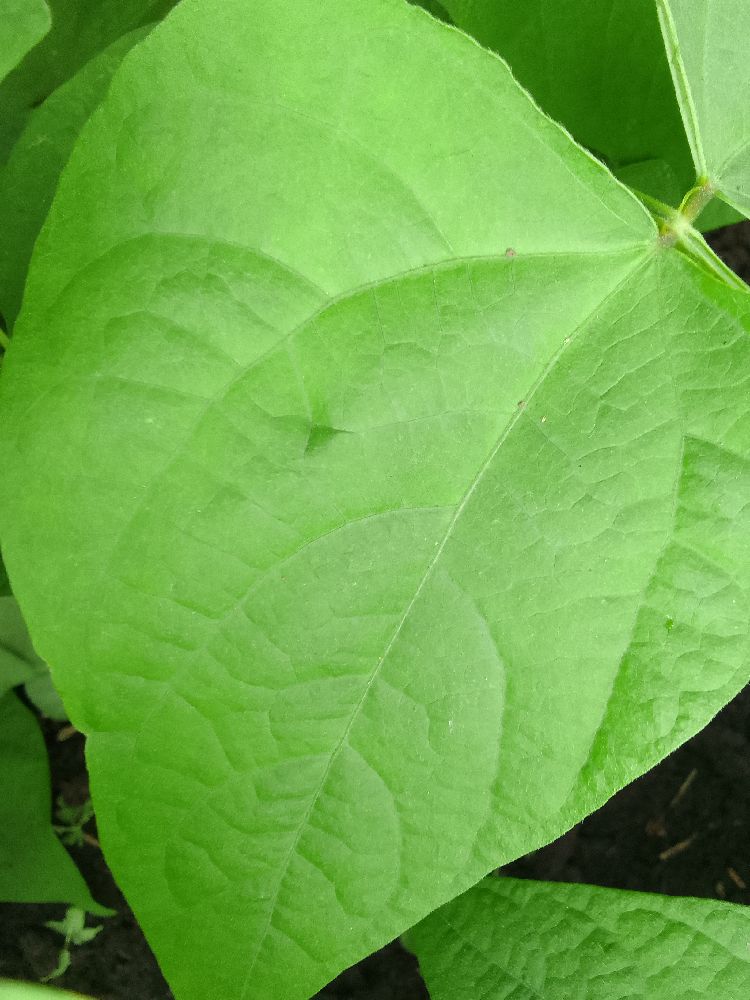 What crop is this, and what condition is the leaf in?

common bean, healthy
